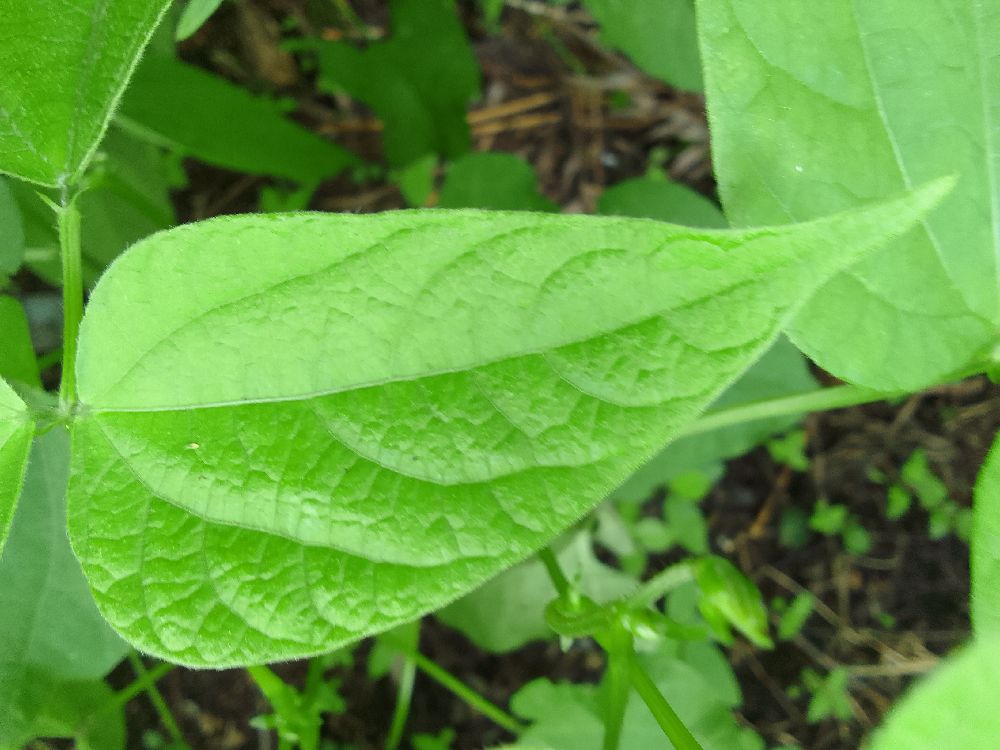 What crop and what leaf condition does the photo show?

common bean, healthy
